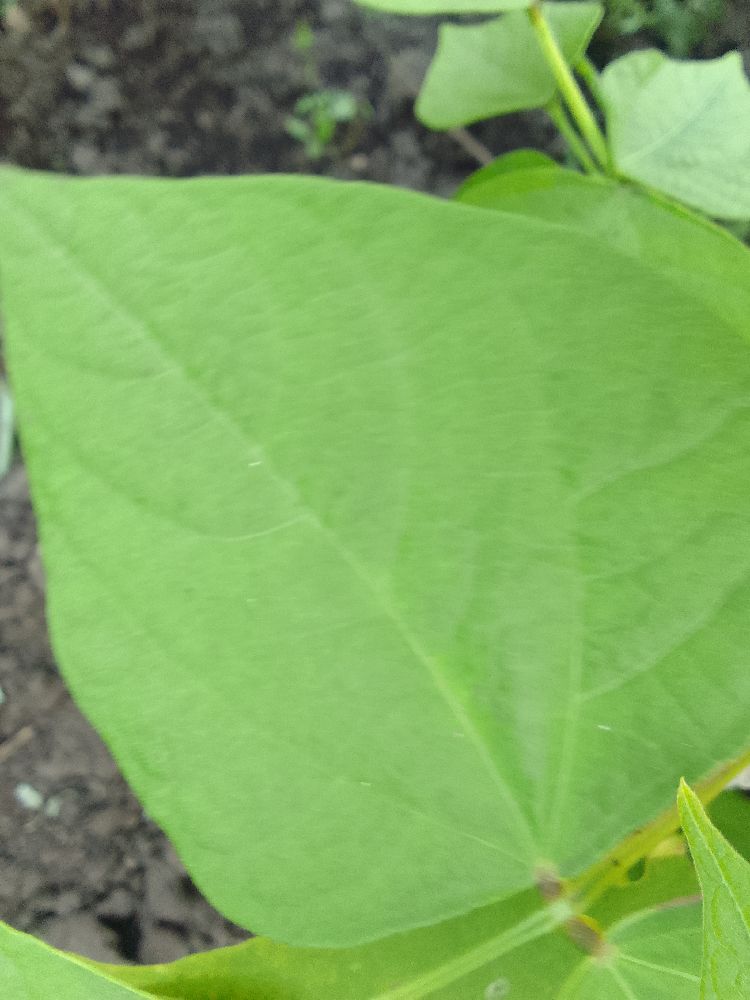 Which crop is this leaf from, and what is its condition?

common bean, healthy
